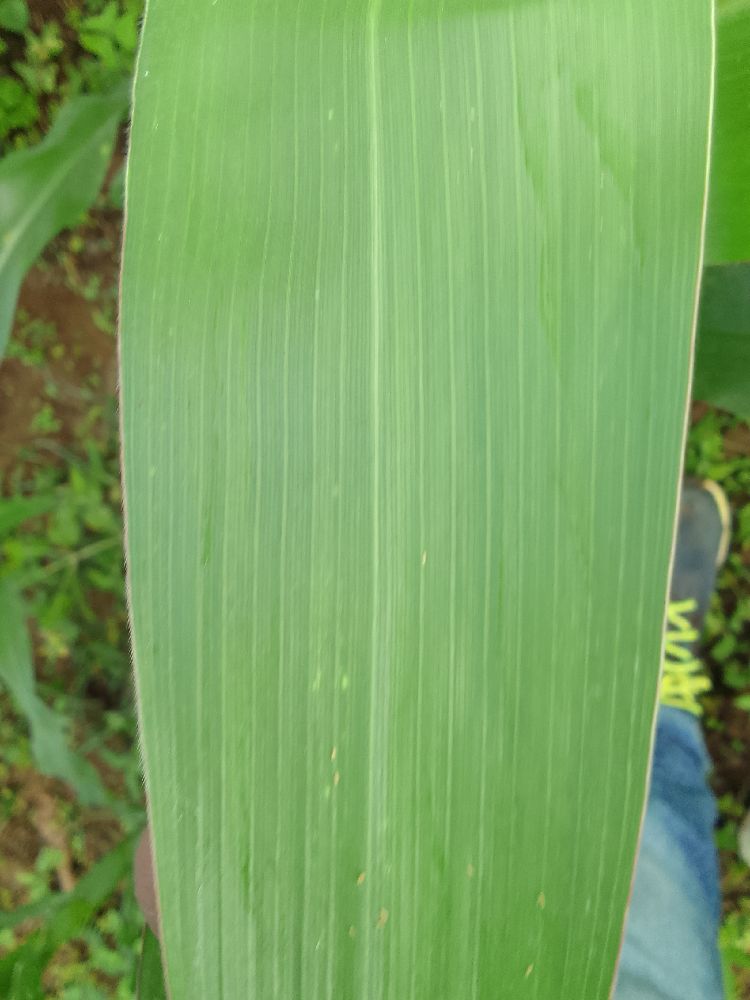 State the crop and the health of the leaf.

maize, healthy
